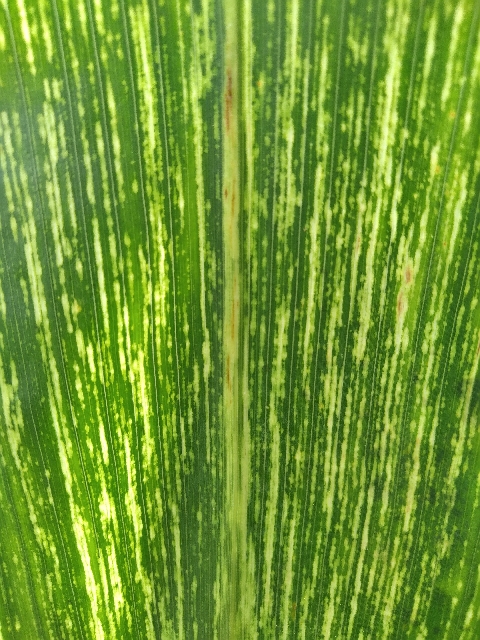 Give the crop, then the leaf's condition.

maize, maize streak virus
